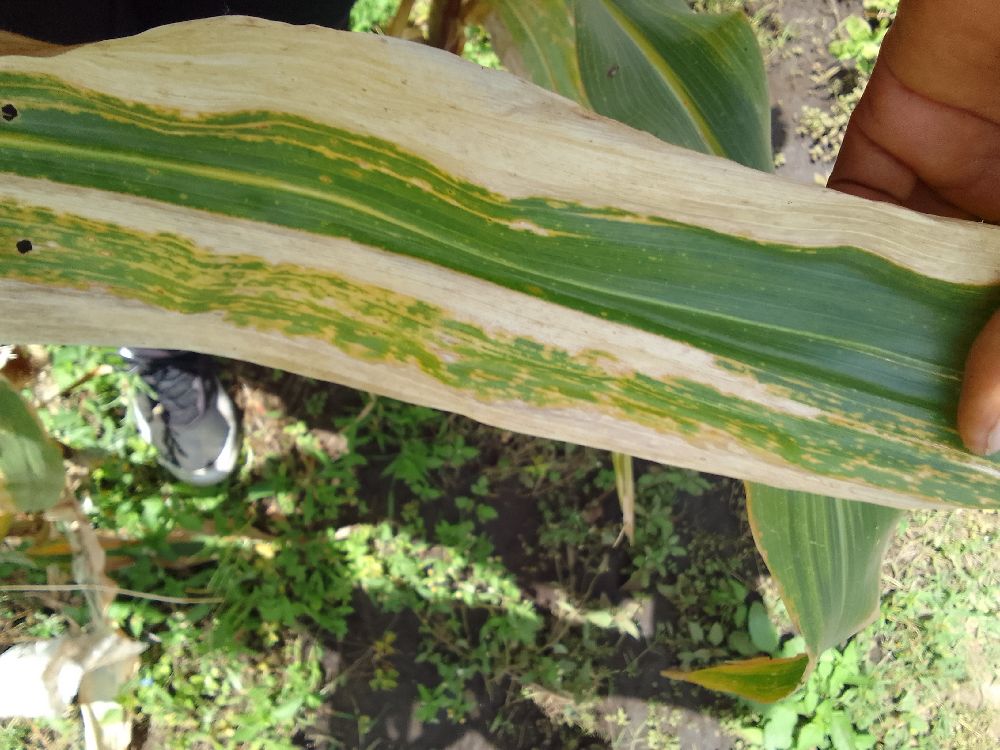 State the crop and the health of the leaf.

maize, maize lethal necrosis
